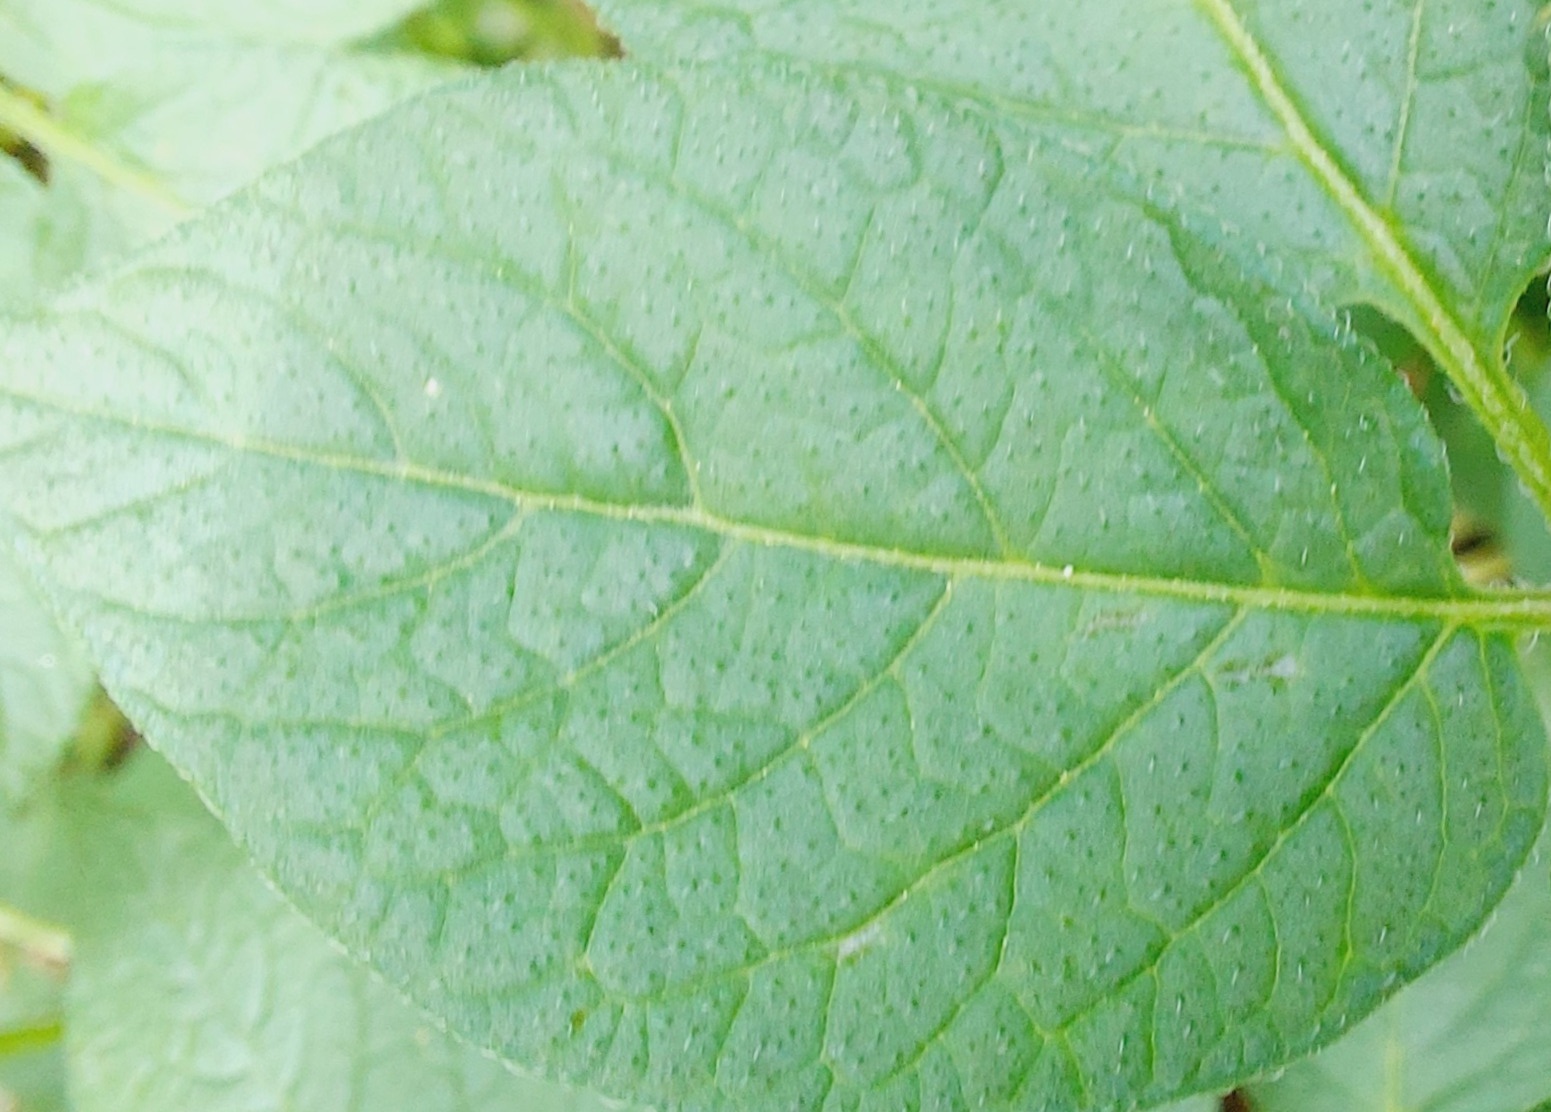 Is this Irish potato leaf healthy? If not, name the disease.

healthy
